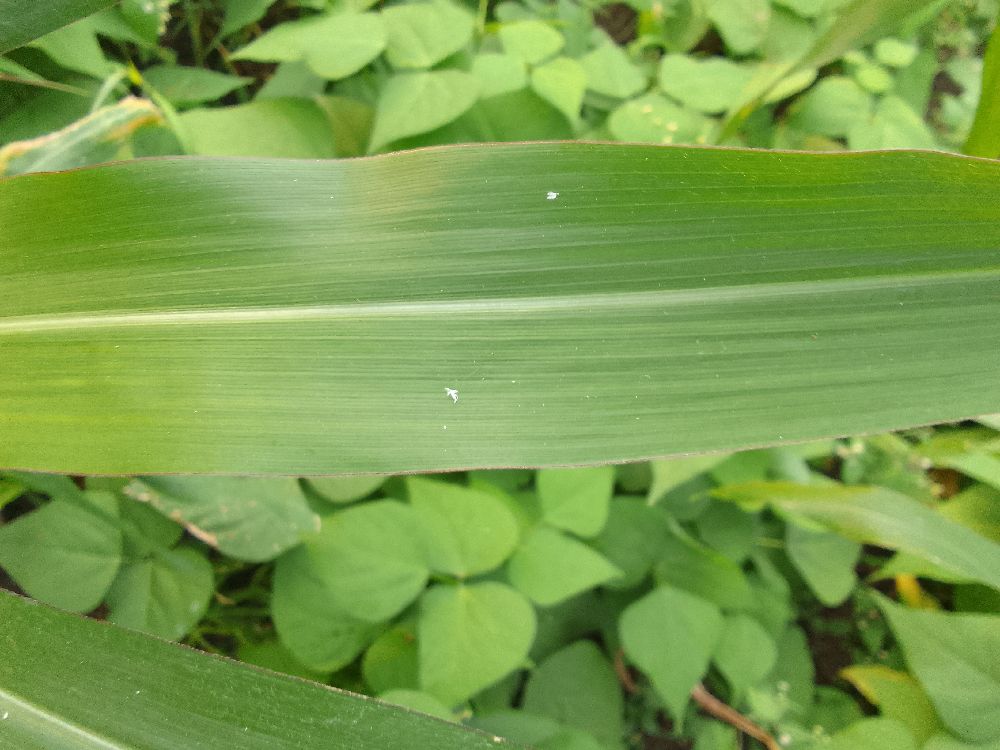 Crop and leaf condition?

maize, healthy
